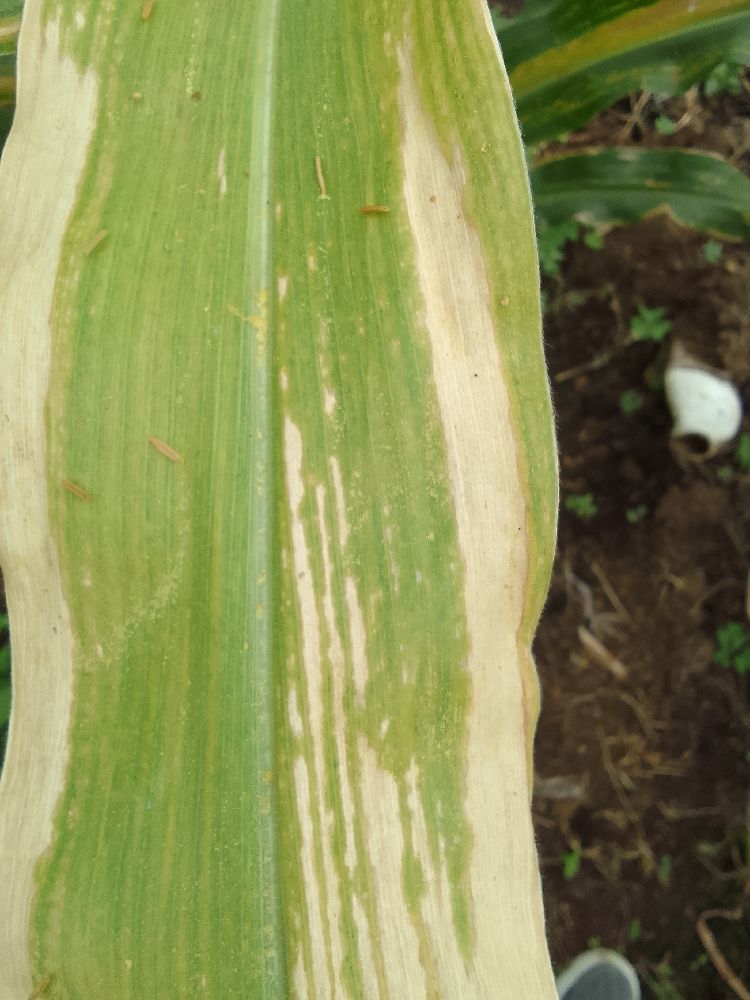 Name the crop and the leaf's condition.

maize, maize lethal necrosis
